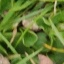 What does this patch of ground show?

grass
